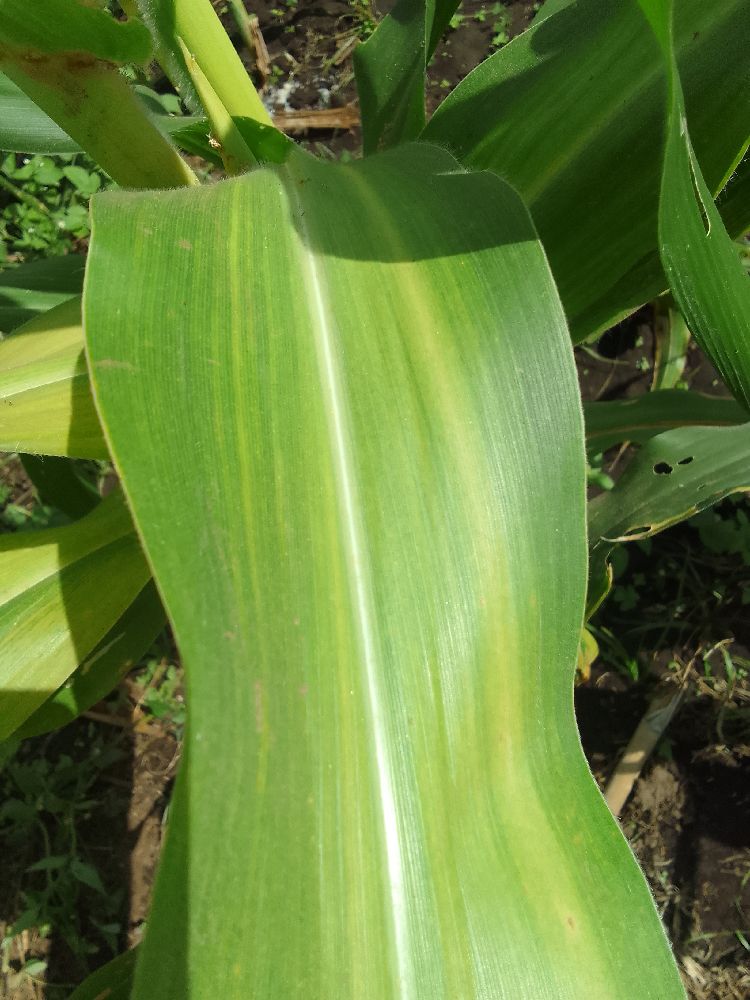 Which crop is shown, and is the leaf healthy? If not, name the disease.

maize, maize lethal necrosis
